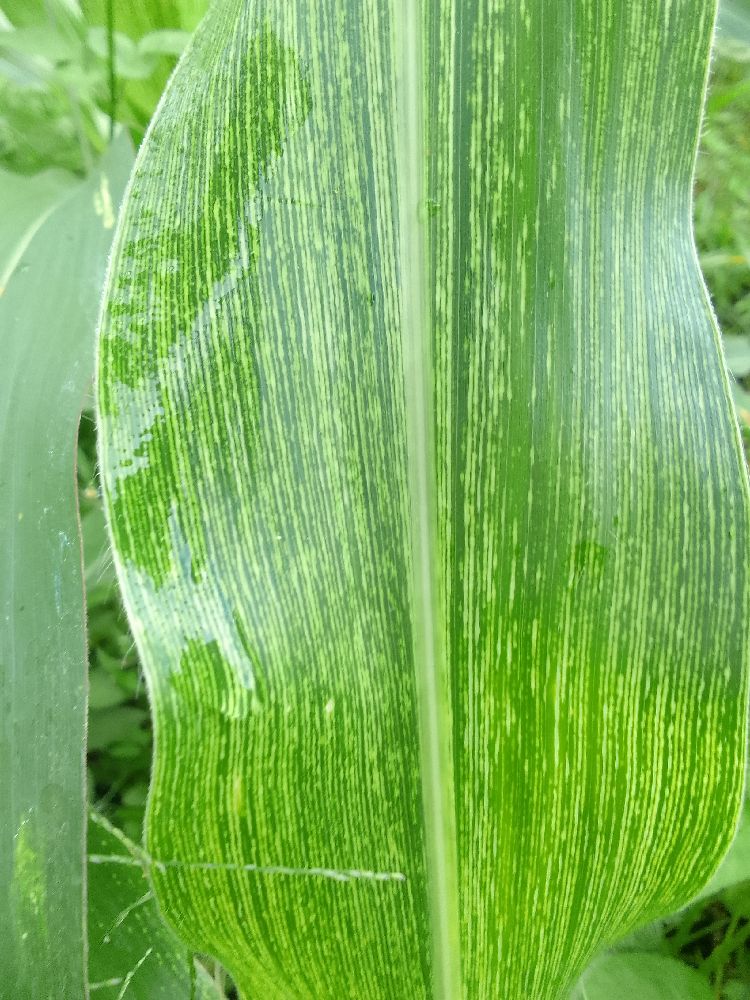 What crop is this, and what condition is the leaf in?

maize, maize streak virus
